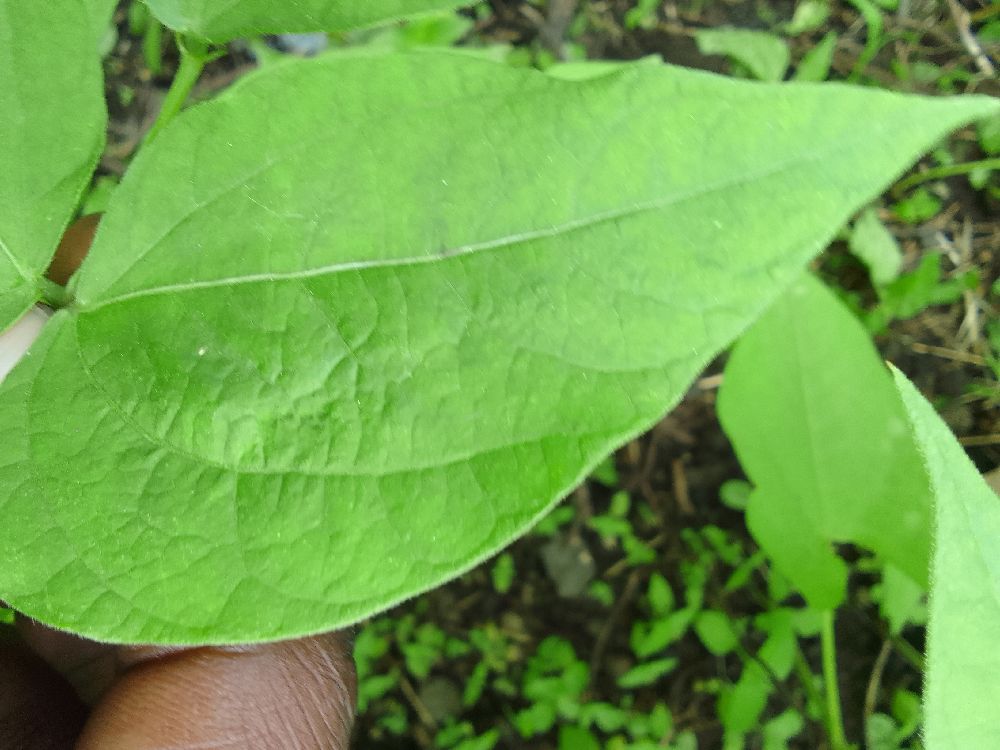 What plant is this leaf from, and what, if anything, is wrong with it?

common bean, healthy
